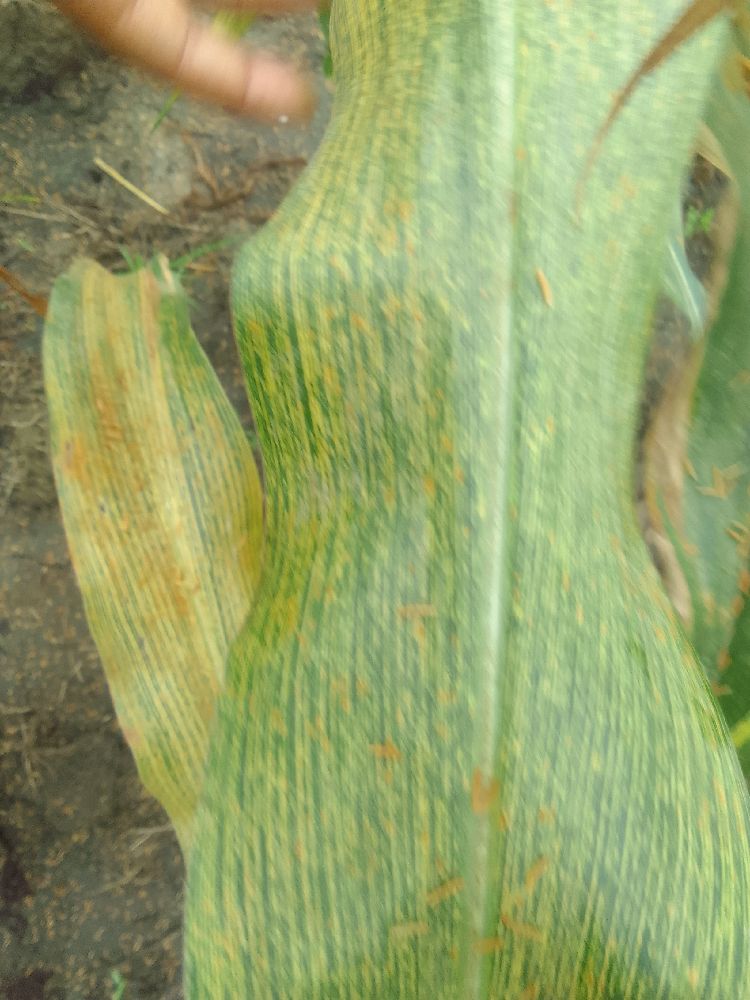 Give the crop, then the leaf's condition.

maize, maize streak virus
